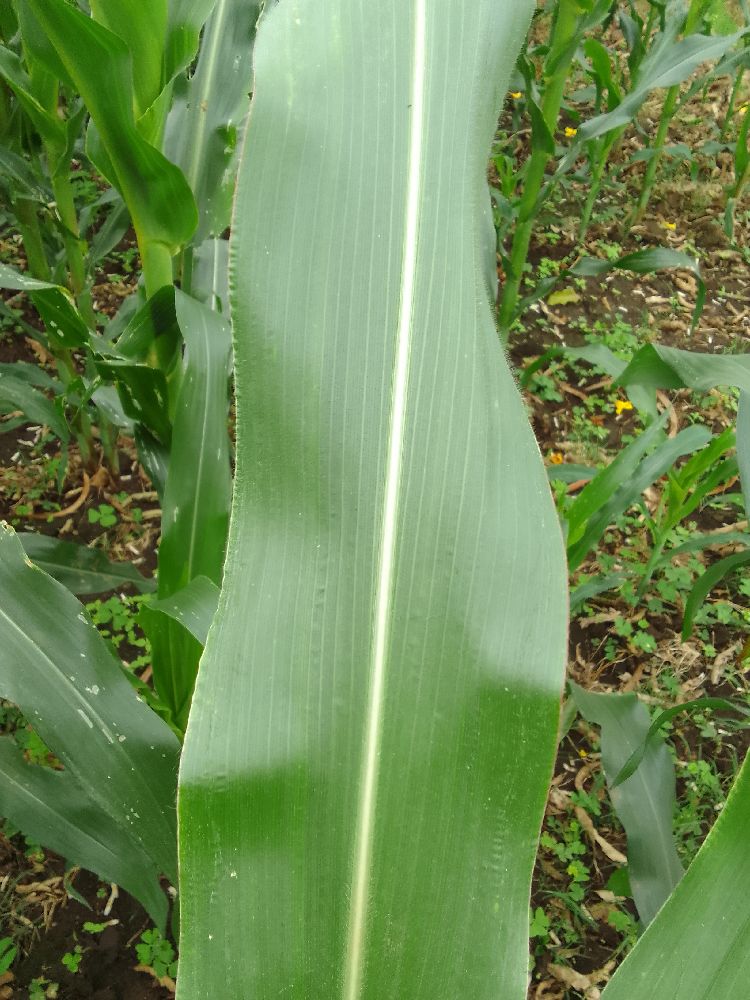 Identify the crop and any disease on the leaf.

maize, healthy
